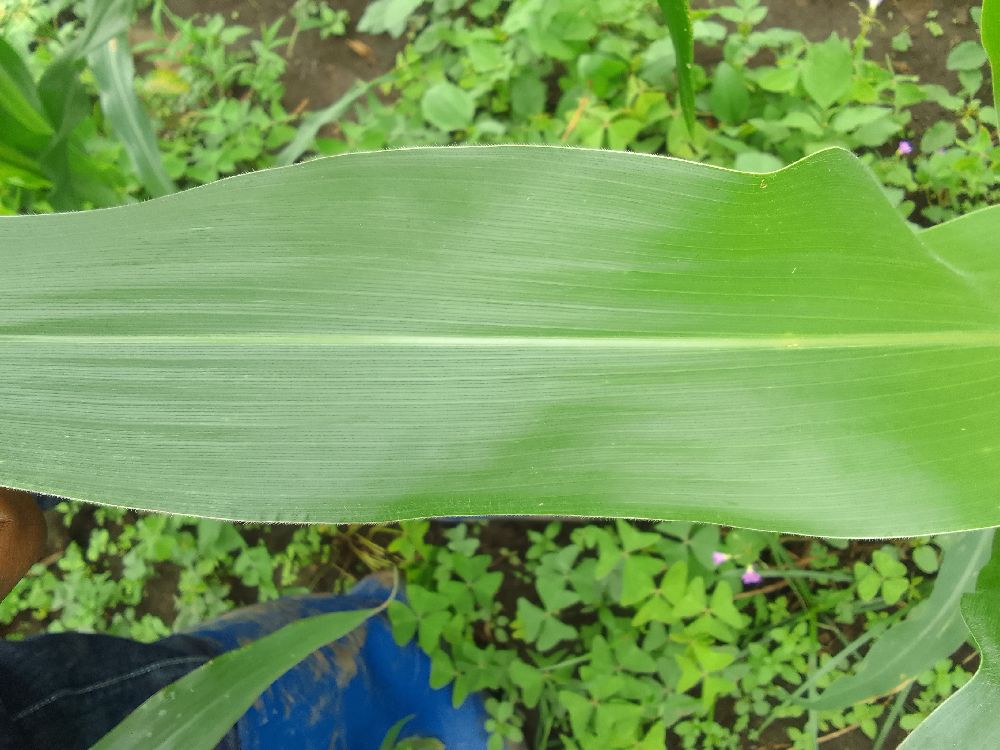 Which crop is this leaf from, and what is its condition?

maize, healthy
